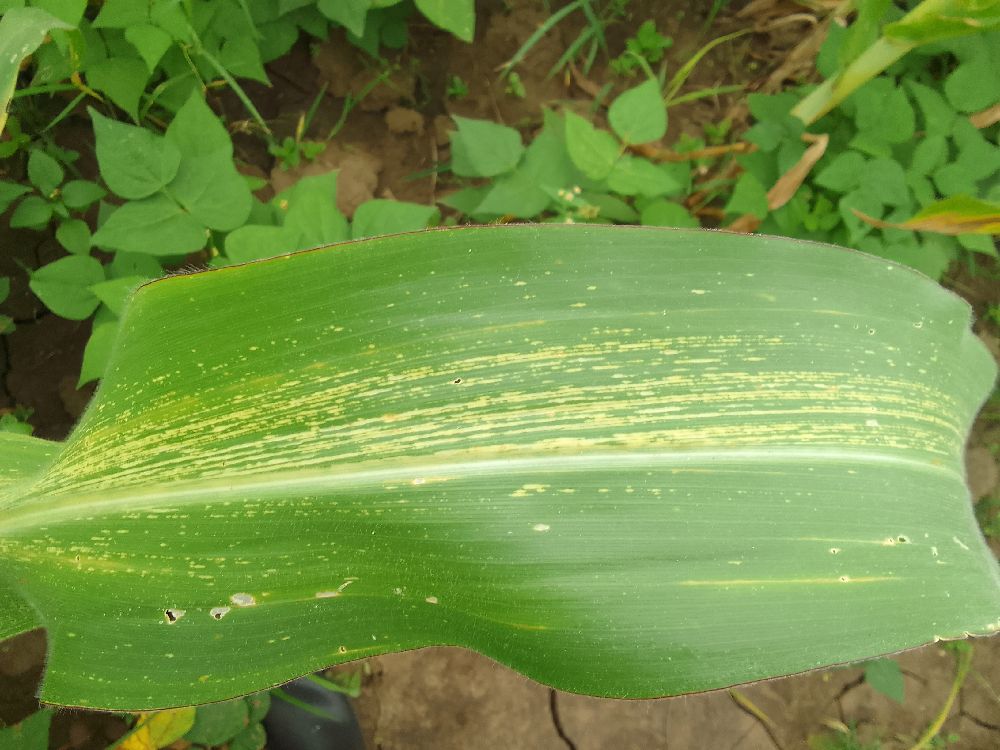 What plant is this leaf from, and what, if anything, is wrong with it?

maize, maize streak virus
